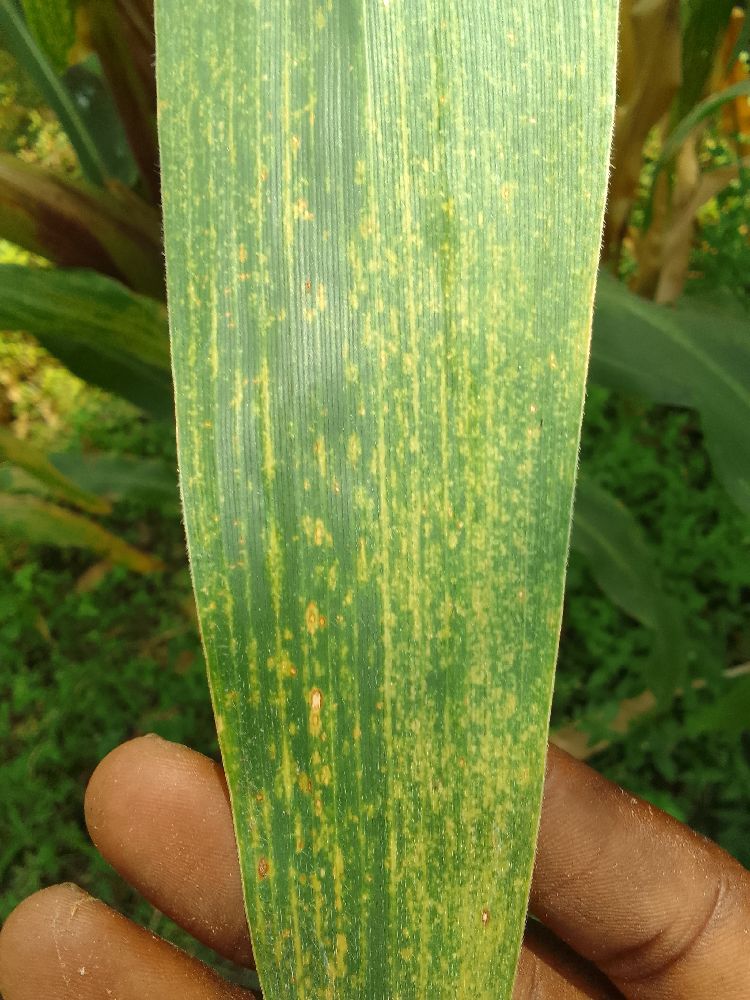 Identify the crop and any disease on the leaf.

maize, maize lethal necrosis
